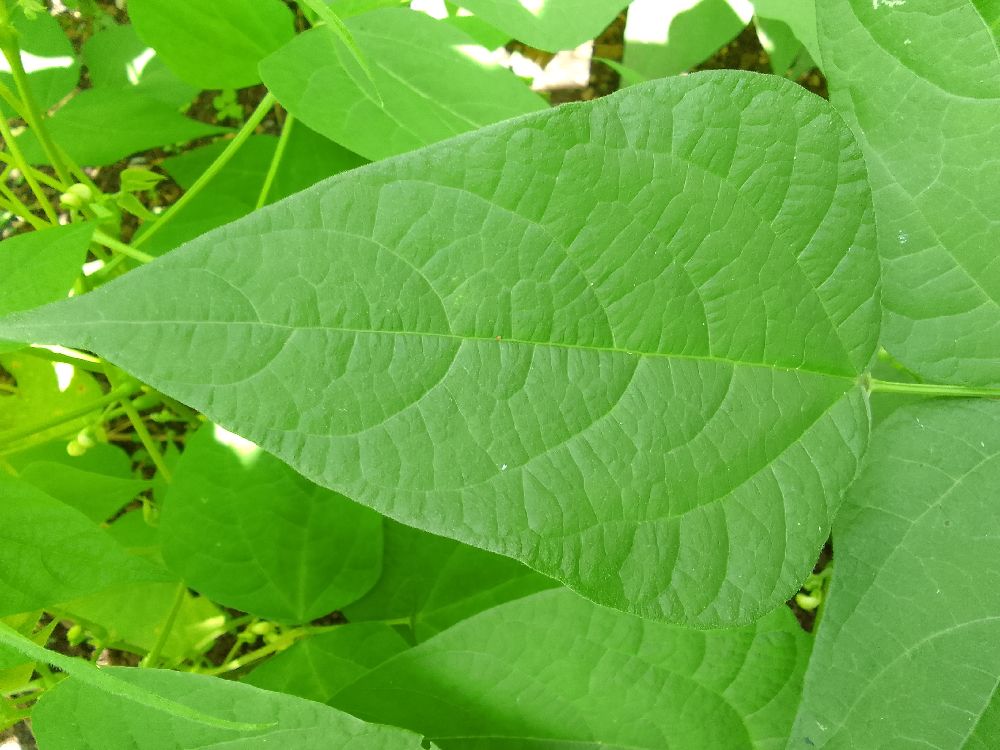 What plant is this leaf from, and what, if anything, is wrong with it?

common bean, healthy
